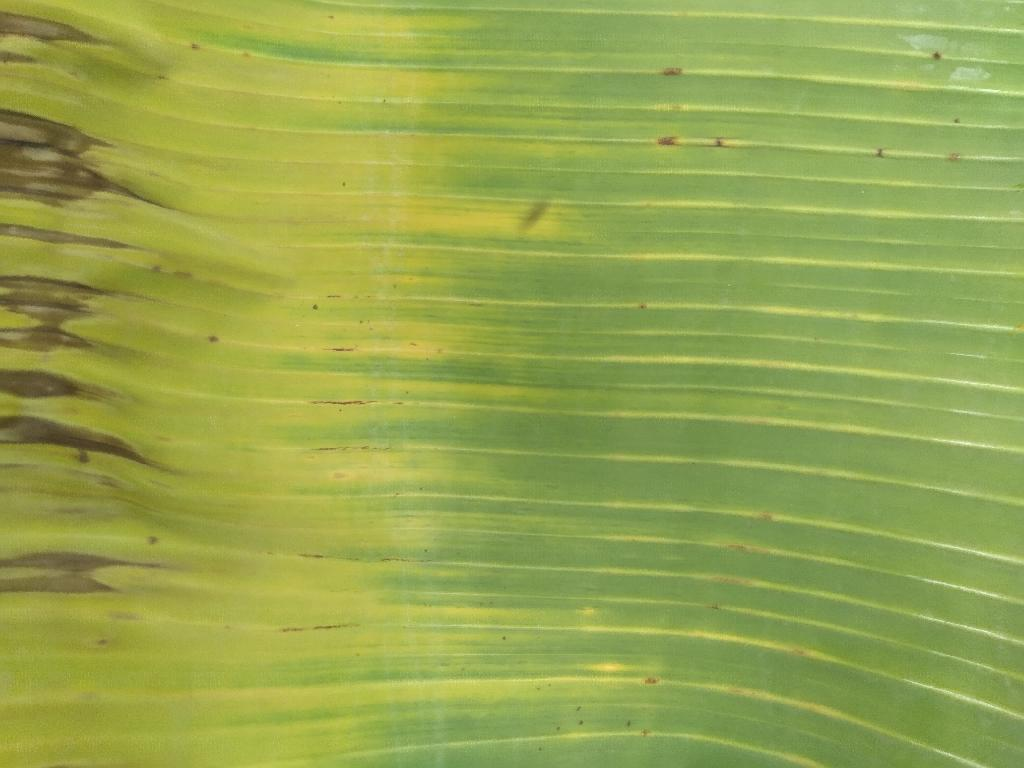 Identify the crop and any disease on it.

banana, fusarium wilt race 1
